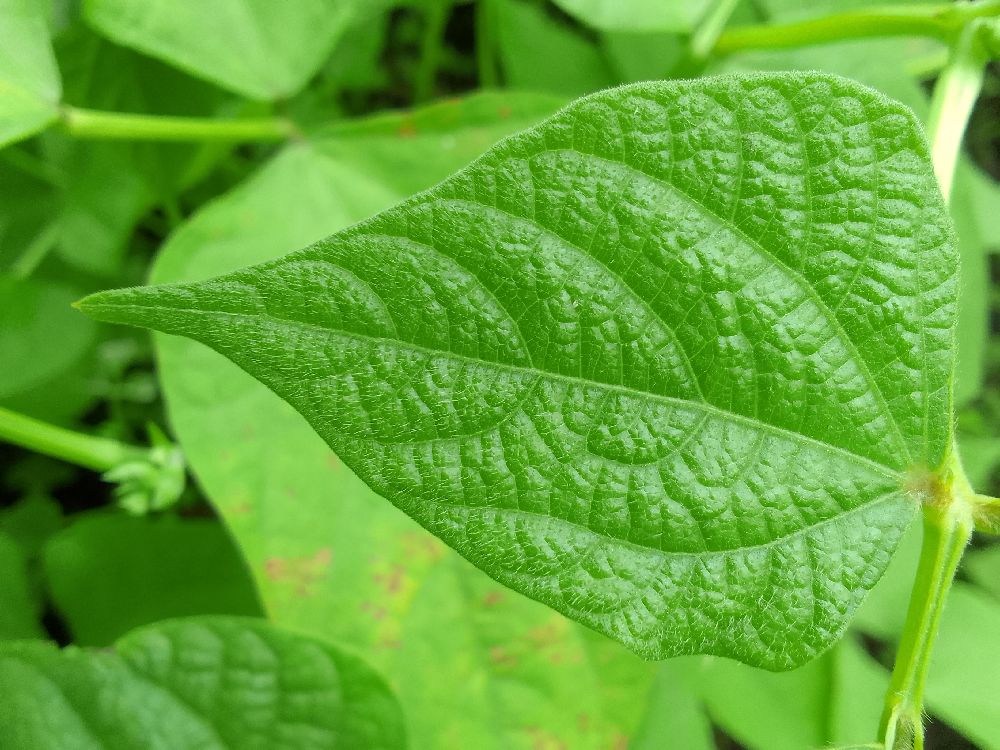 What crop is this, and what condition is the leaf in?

common bean, healthy
